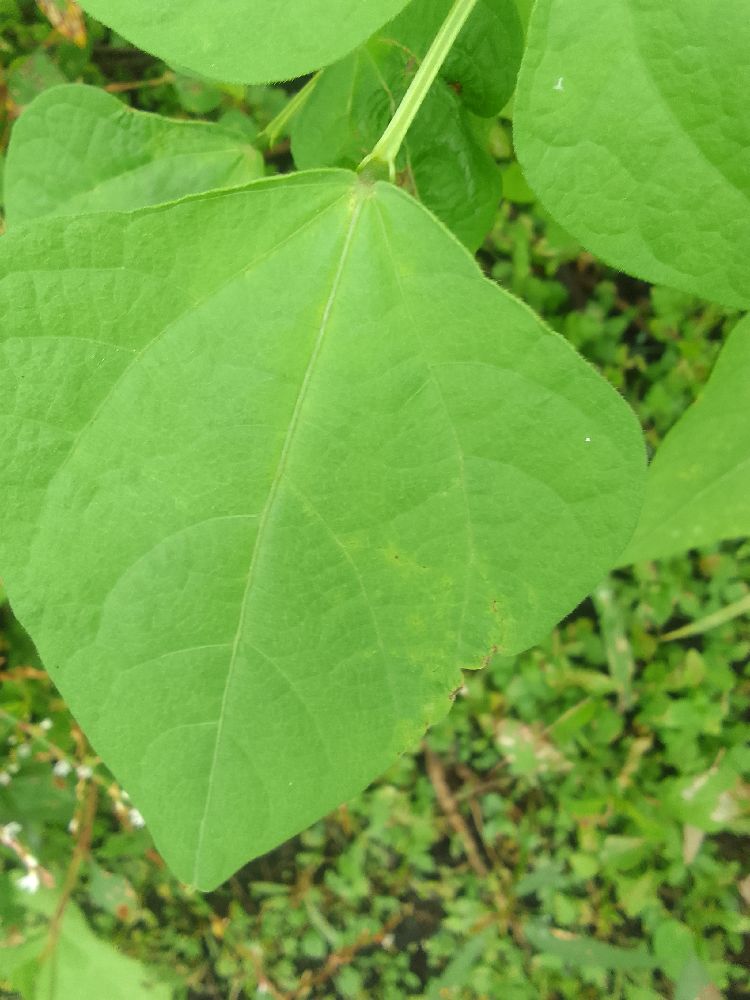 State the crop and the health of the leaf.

common bean, healthy
